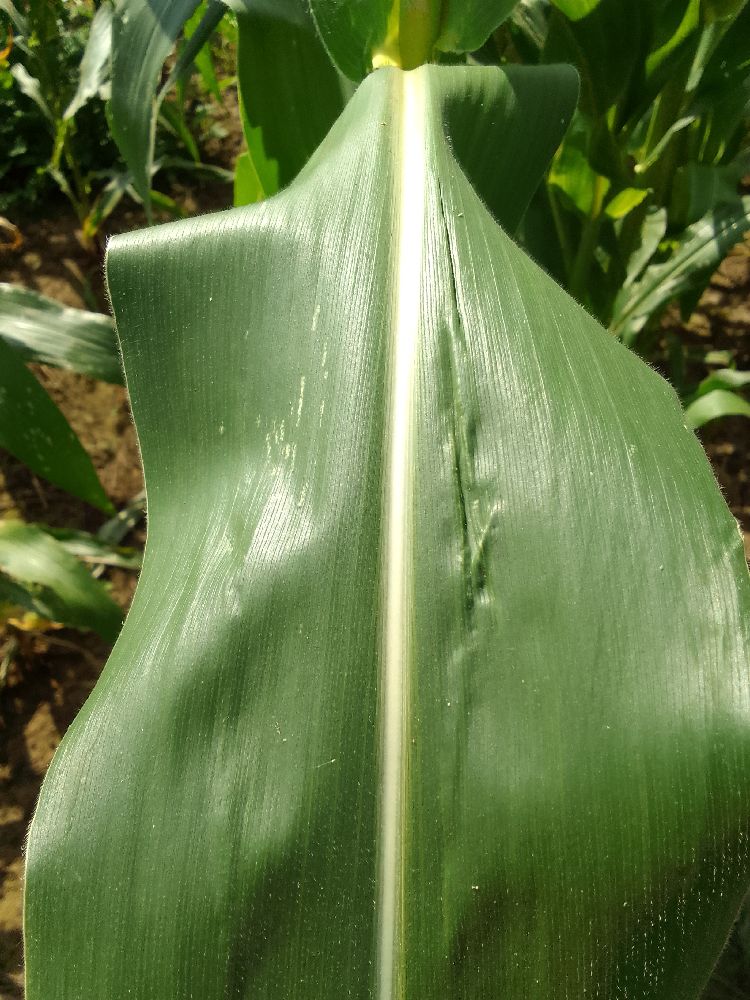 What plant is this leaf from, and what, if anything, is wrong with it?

maize, healthy
